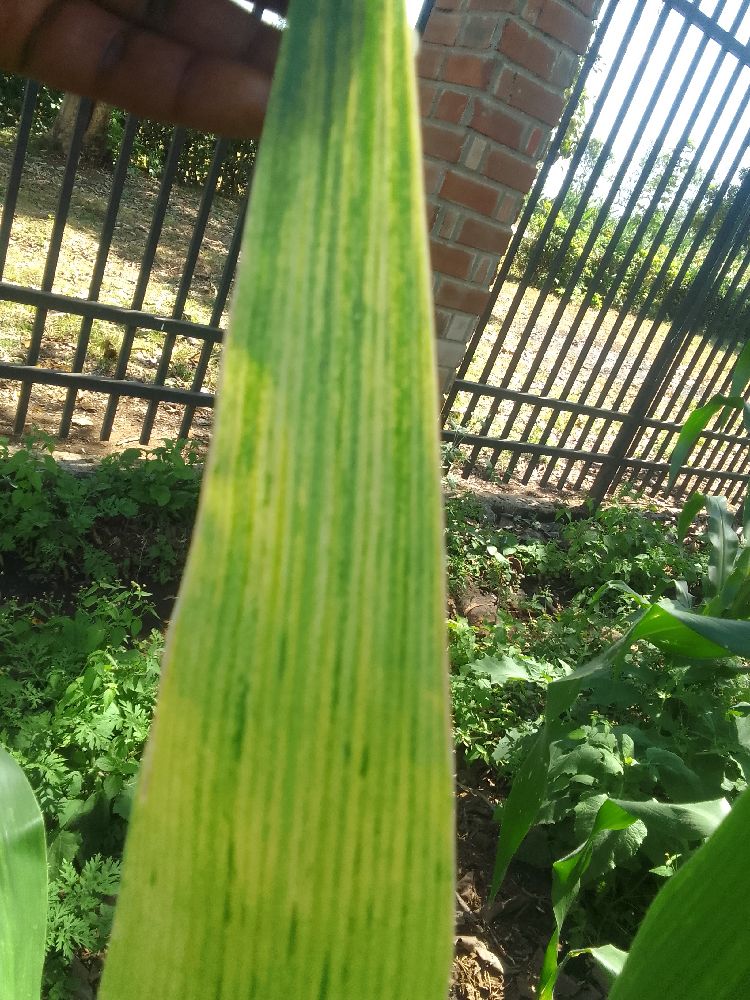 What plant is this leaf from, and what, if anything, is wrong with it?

maize, maize lethal necrosis
